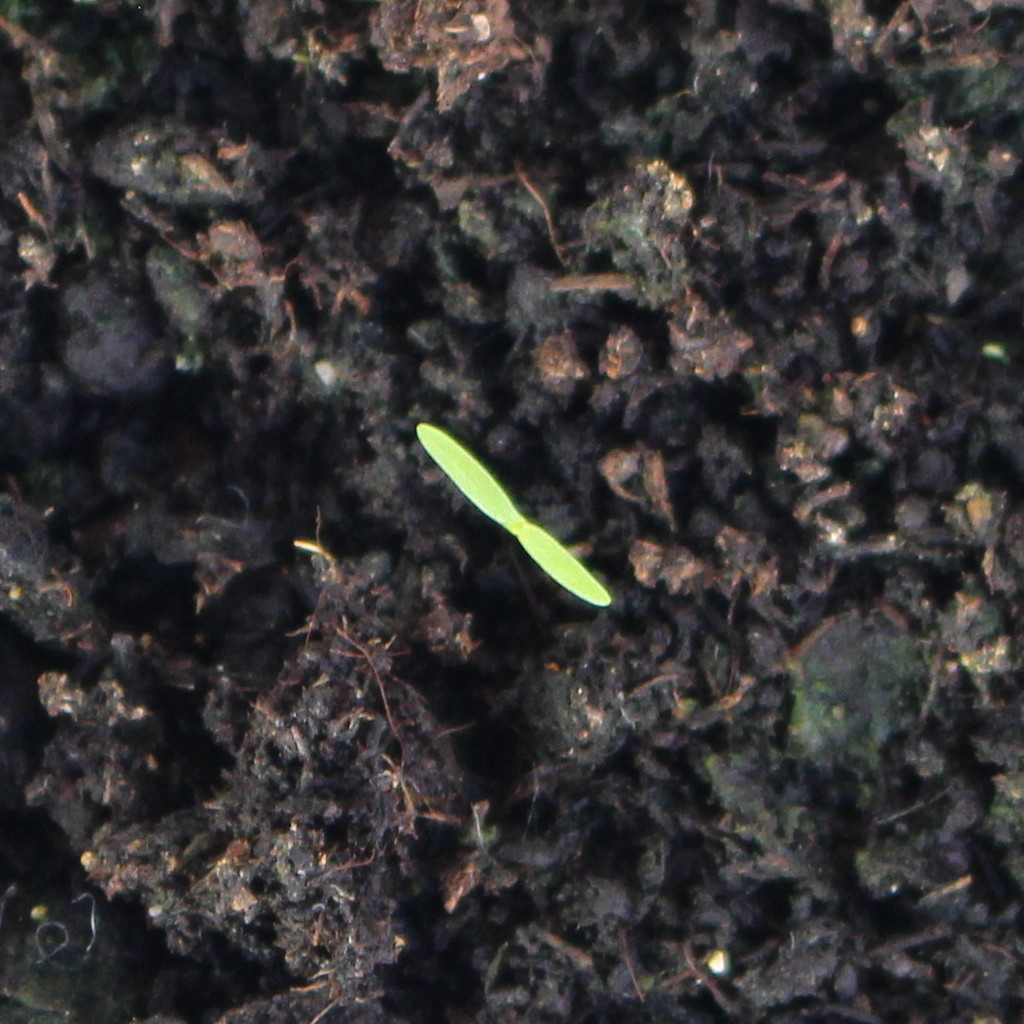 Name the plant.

Papaver rhoeas
